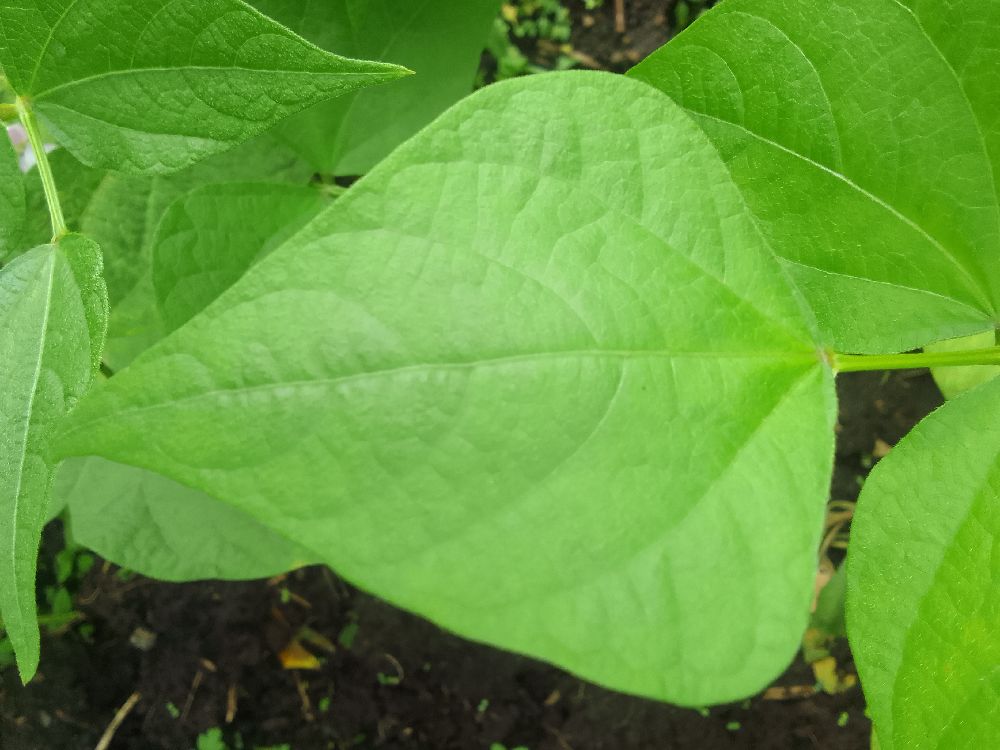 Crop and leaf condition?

common bean, healthy
